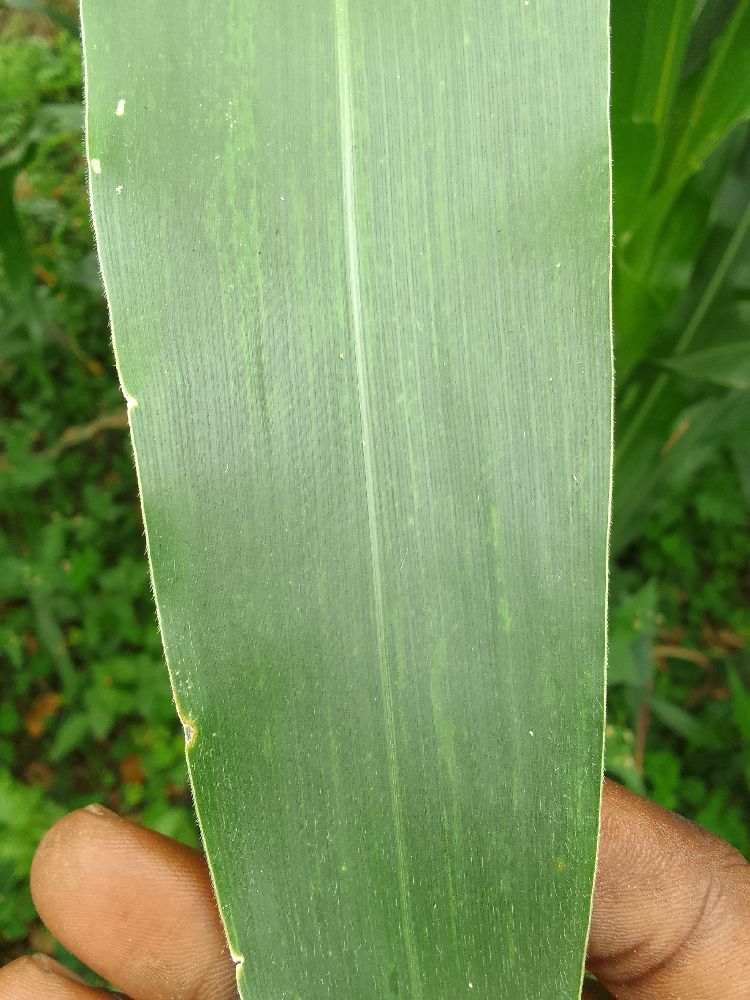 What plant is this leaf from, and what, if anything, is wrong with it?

maize, healthy
